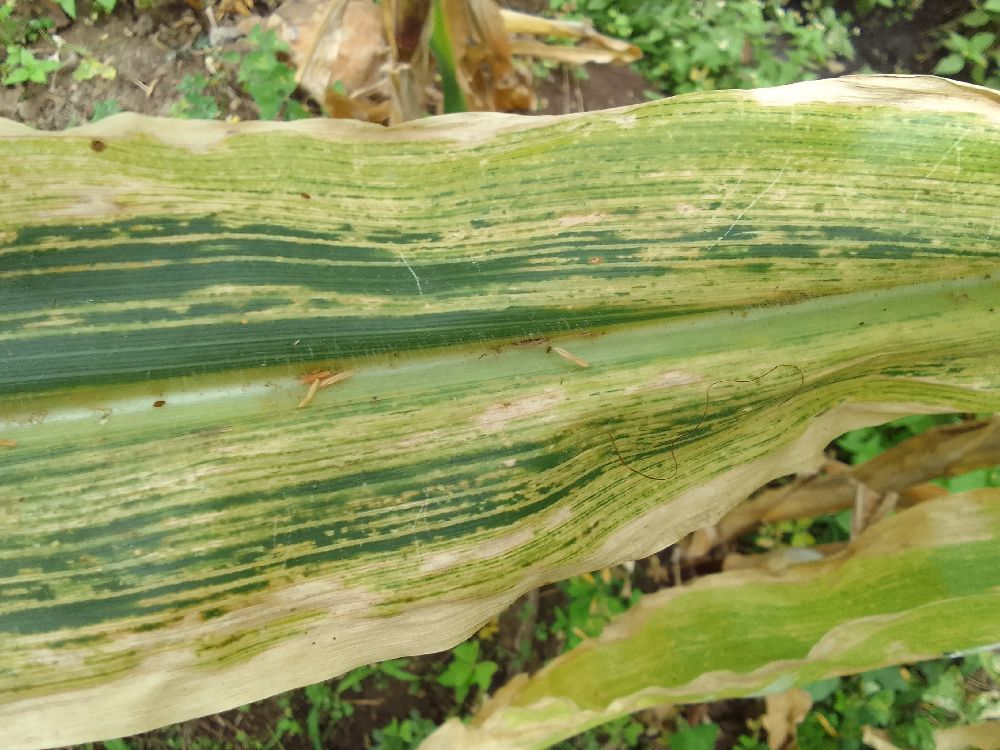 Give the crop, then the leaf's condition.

maize, maize lethal necrosis
